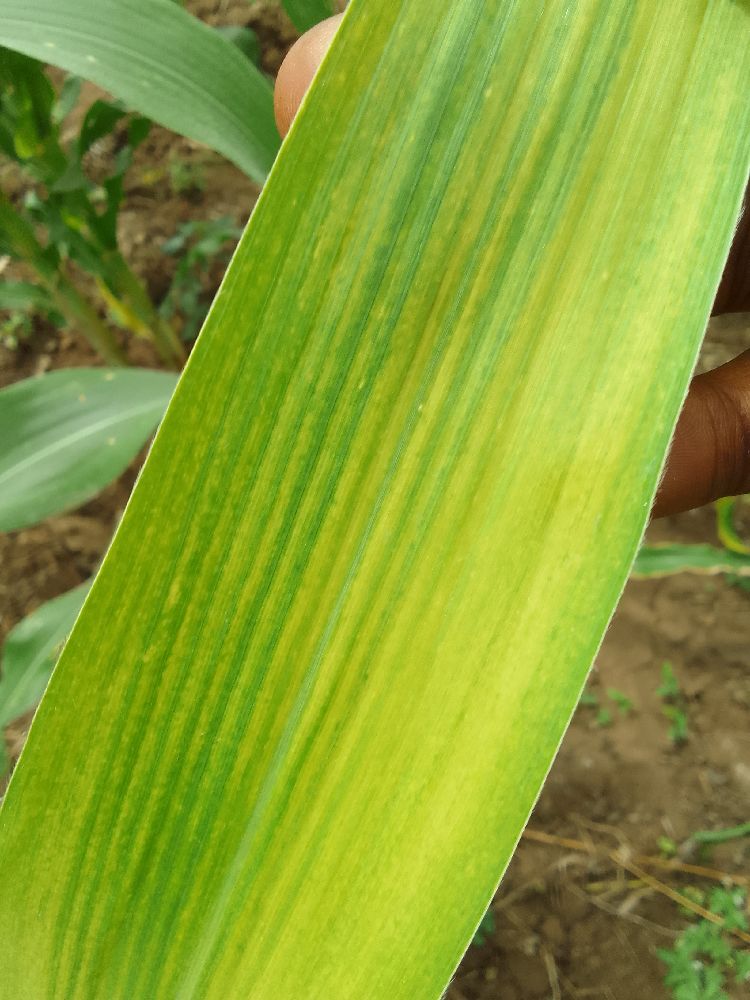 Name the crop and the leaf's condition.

maize, maize lethal necrosis
